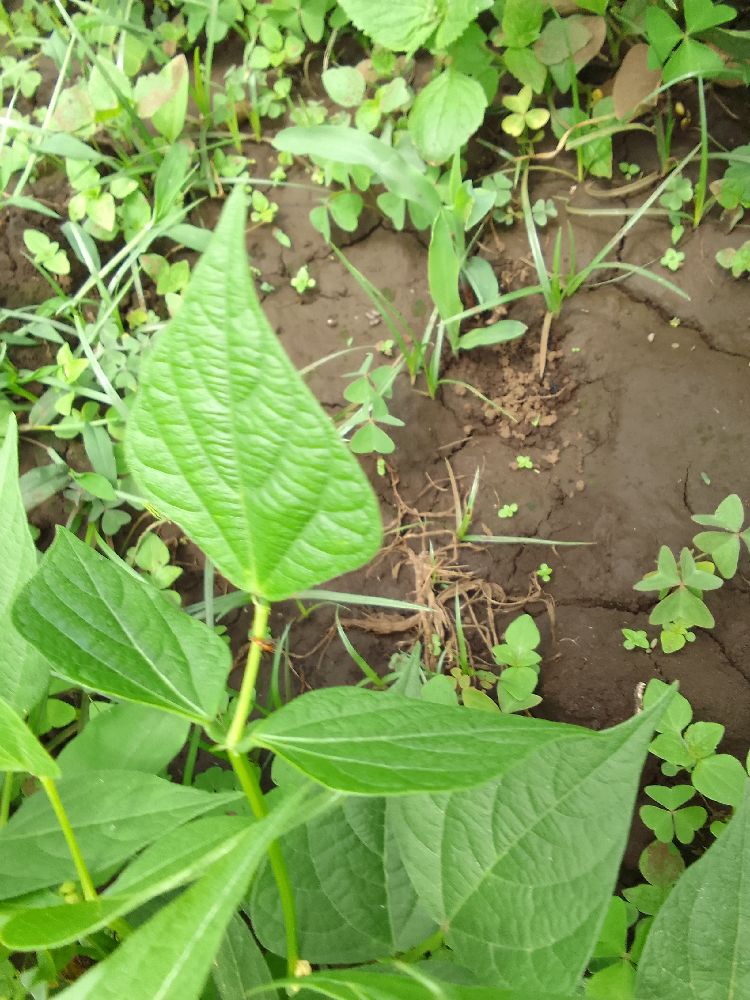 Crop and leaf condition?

common bean, healthy
